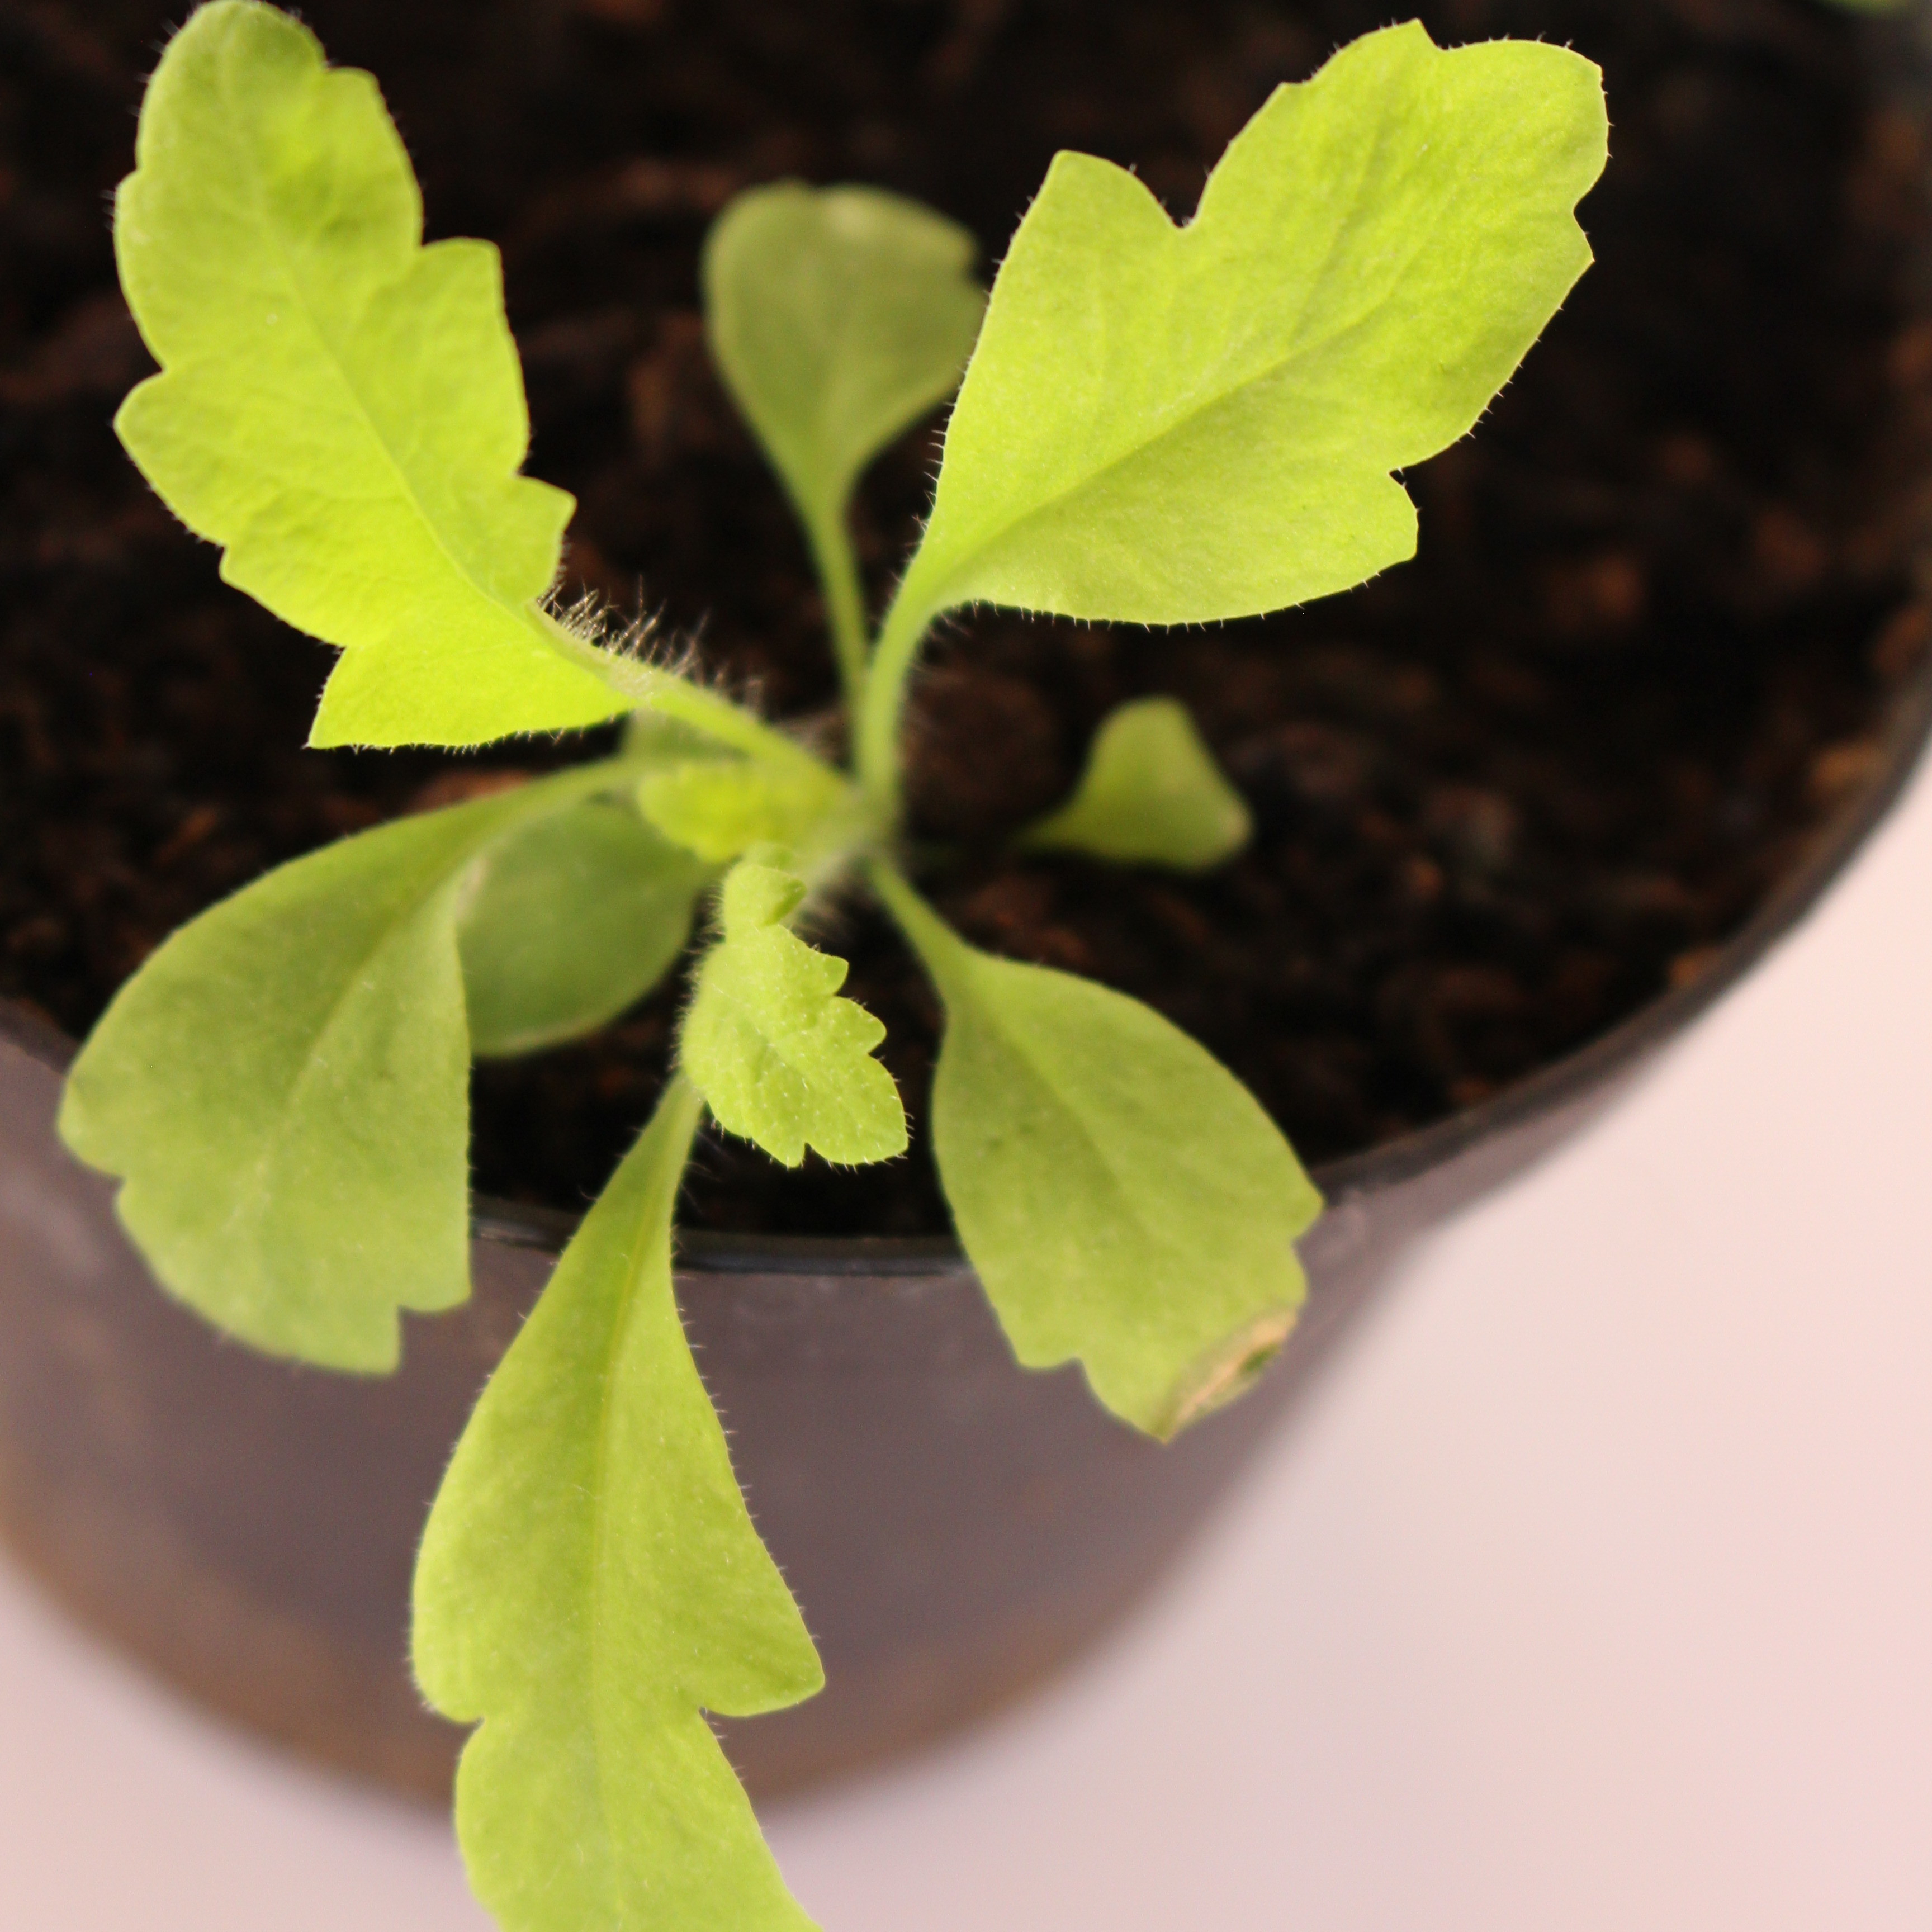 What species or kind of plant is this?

Papaver rhoeas
